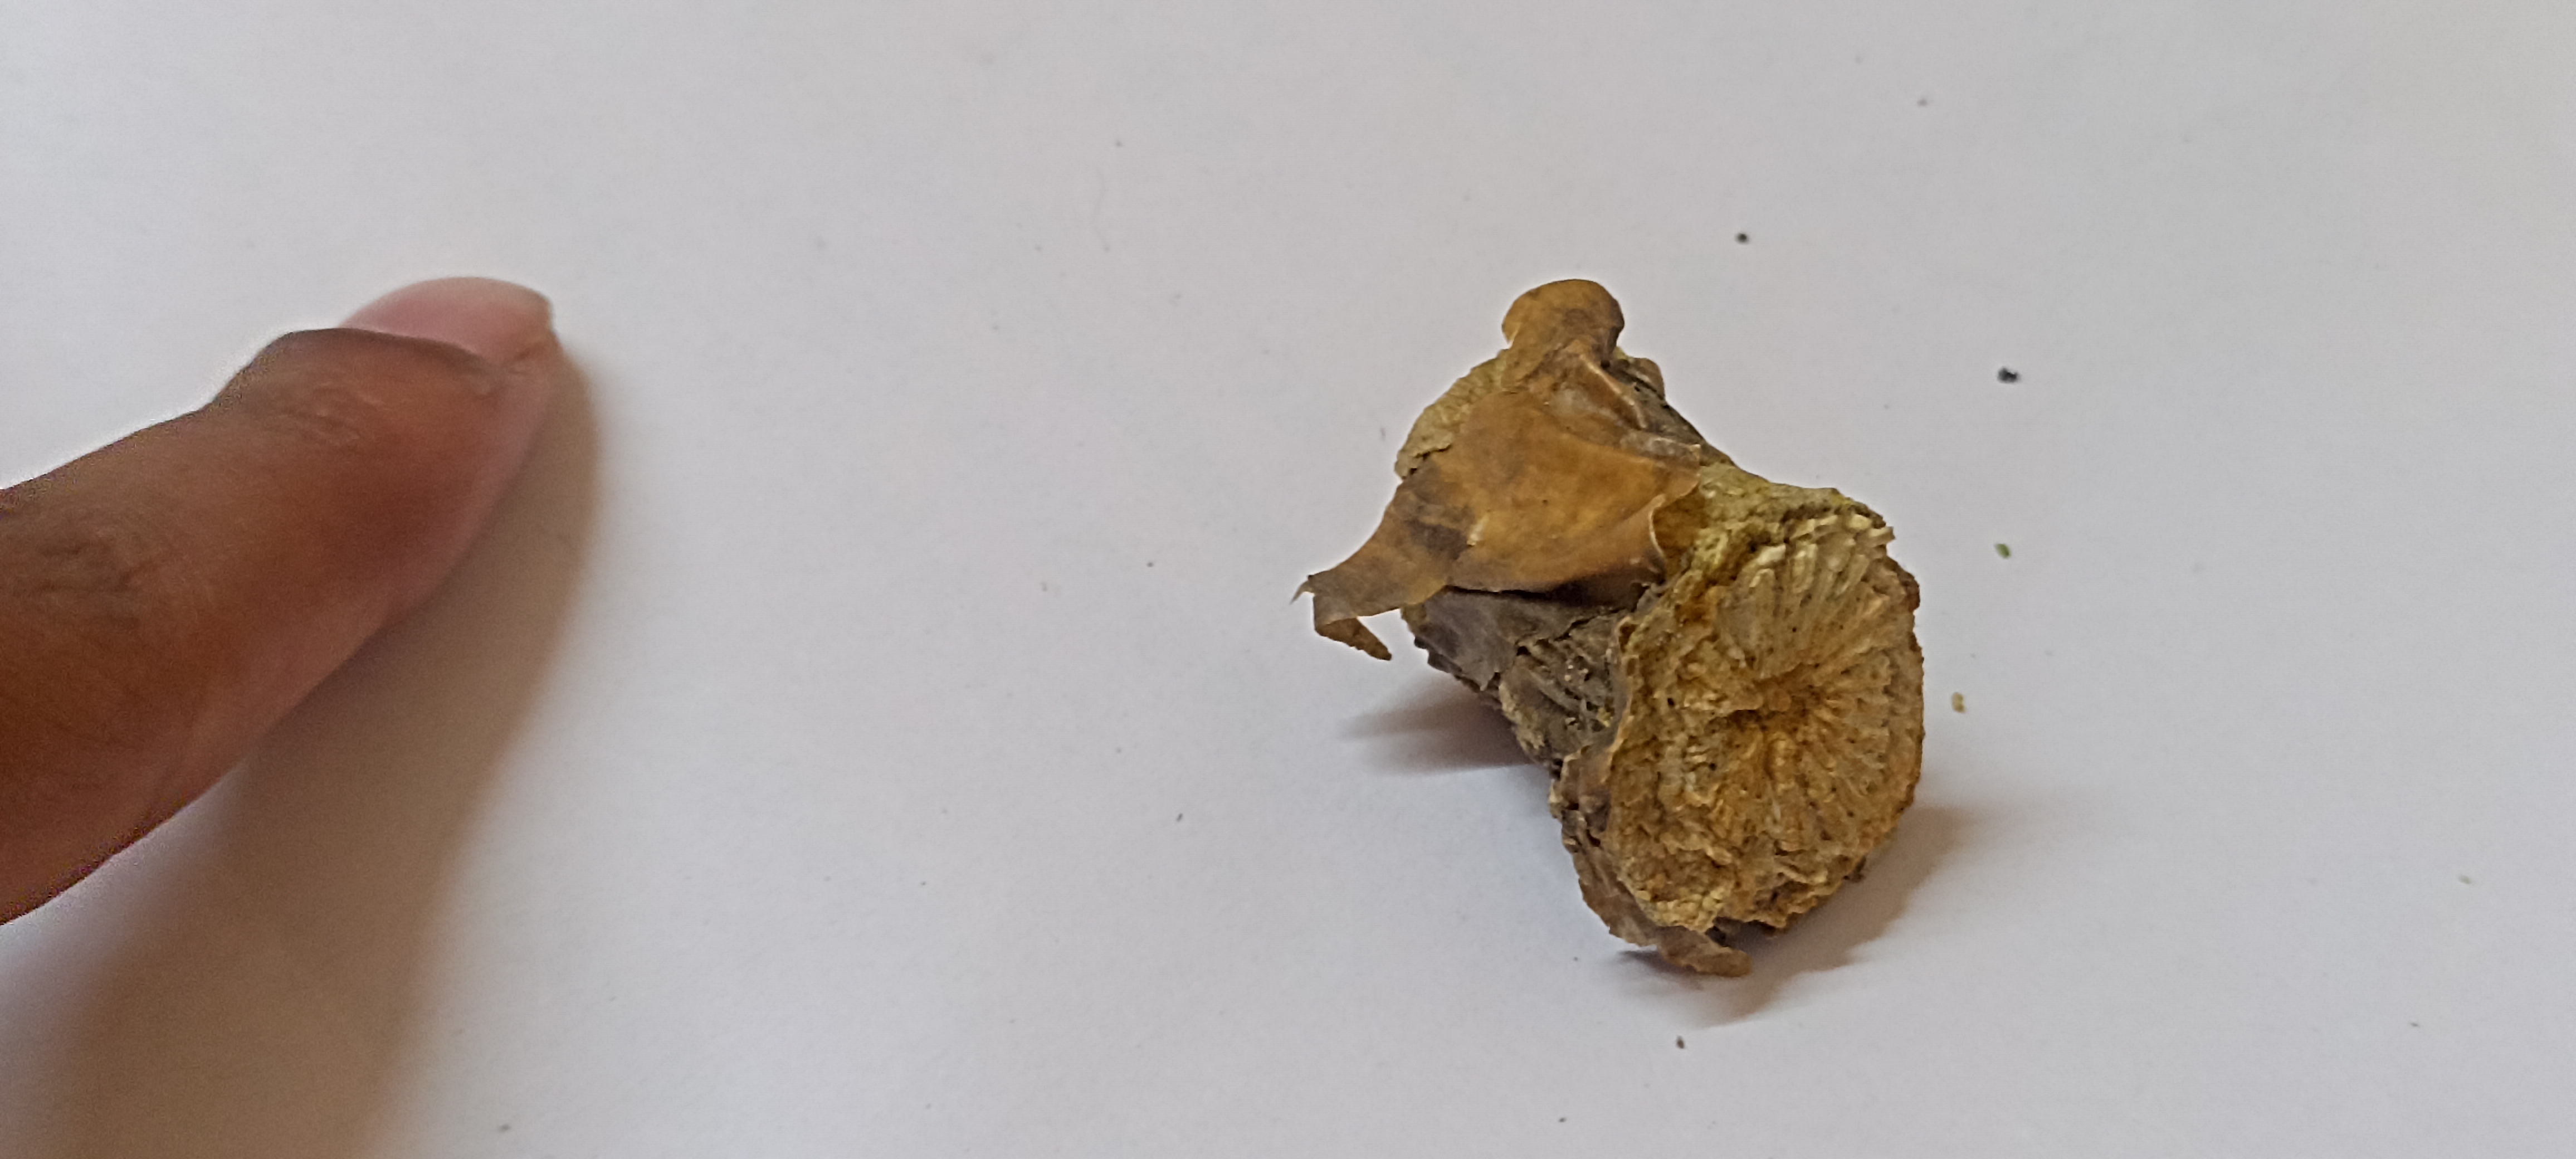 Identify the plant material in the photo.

gulvel
